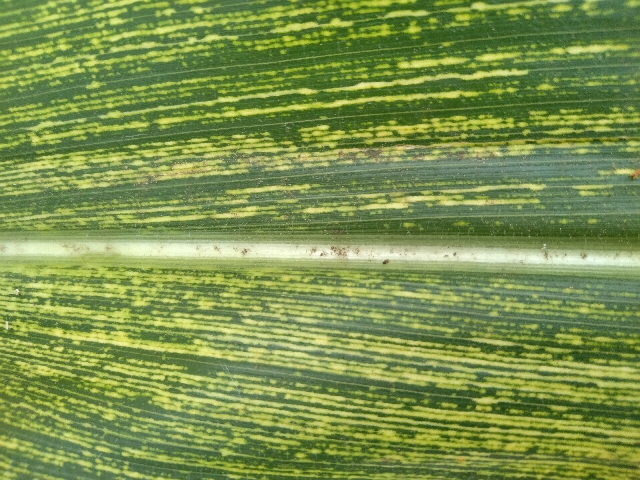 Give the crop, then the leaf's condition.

maize, maize streak virus
